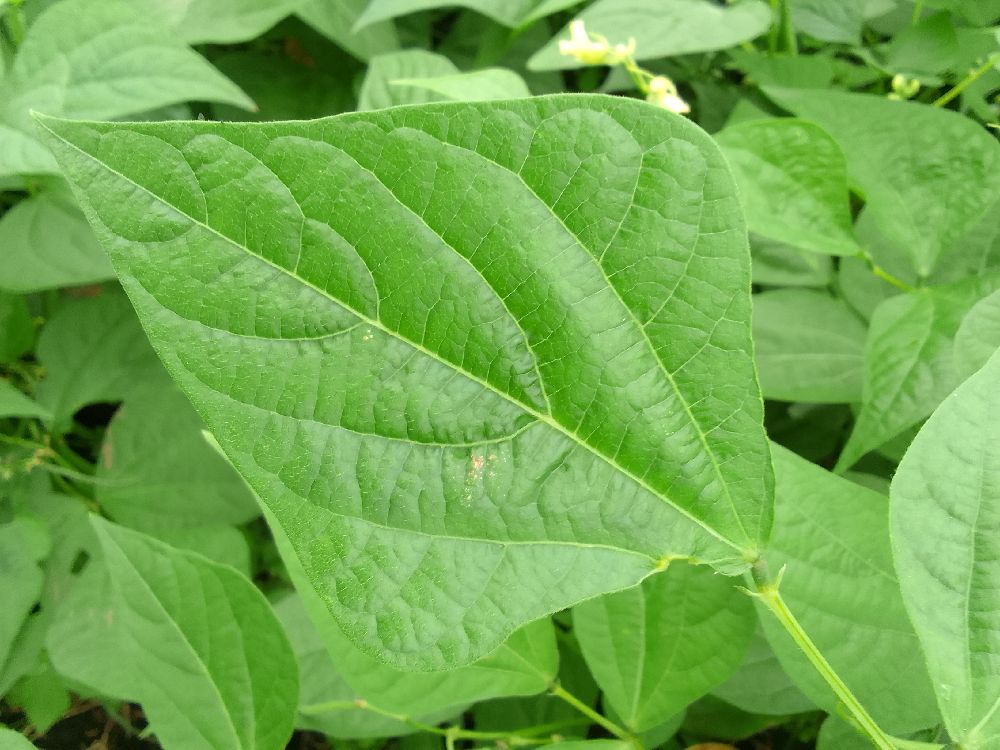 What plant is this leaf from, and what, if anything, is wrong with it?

common bean, healthy
